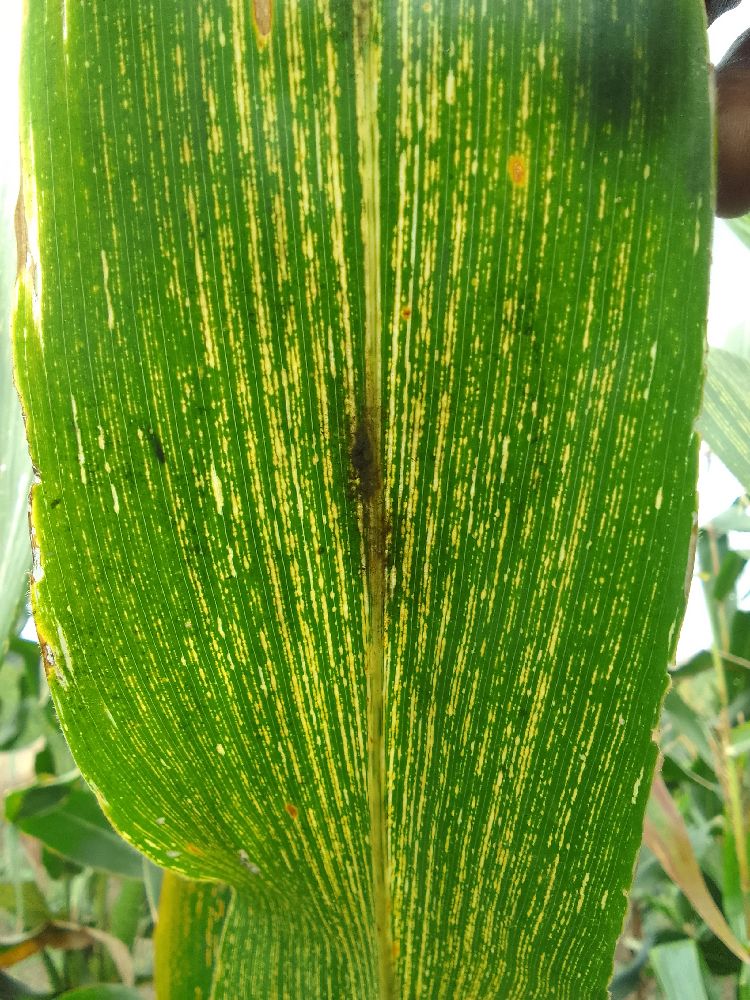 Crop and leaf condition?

maize, maize streak virus
